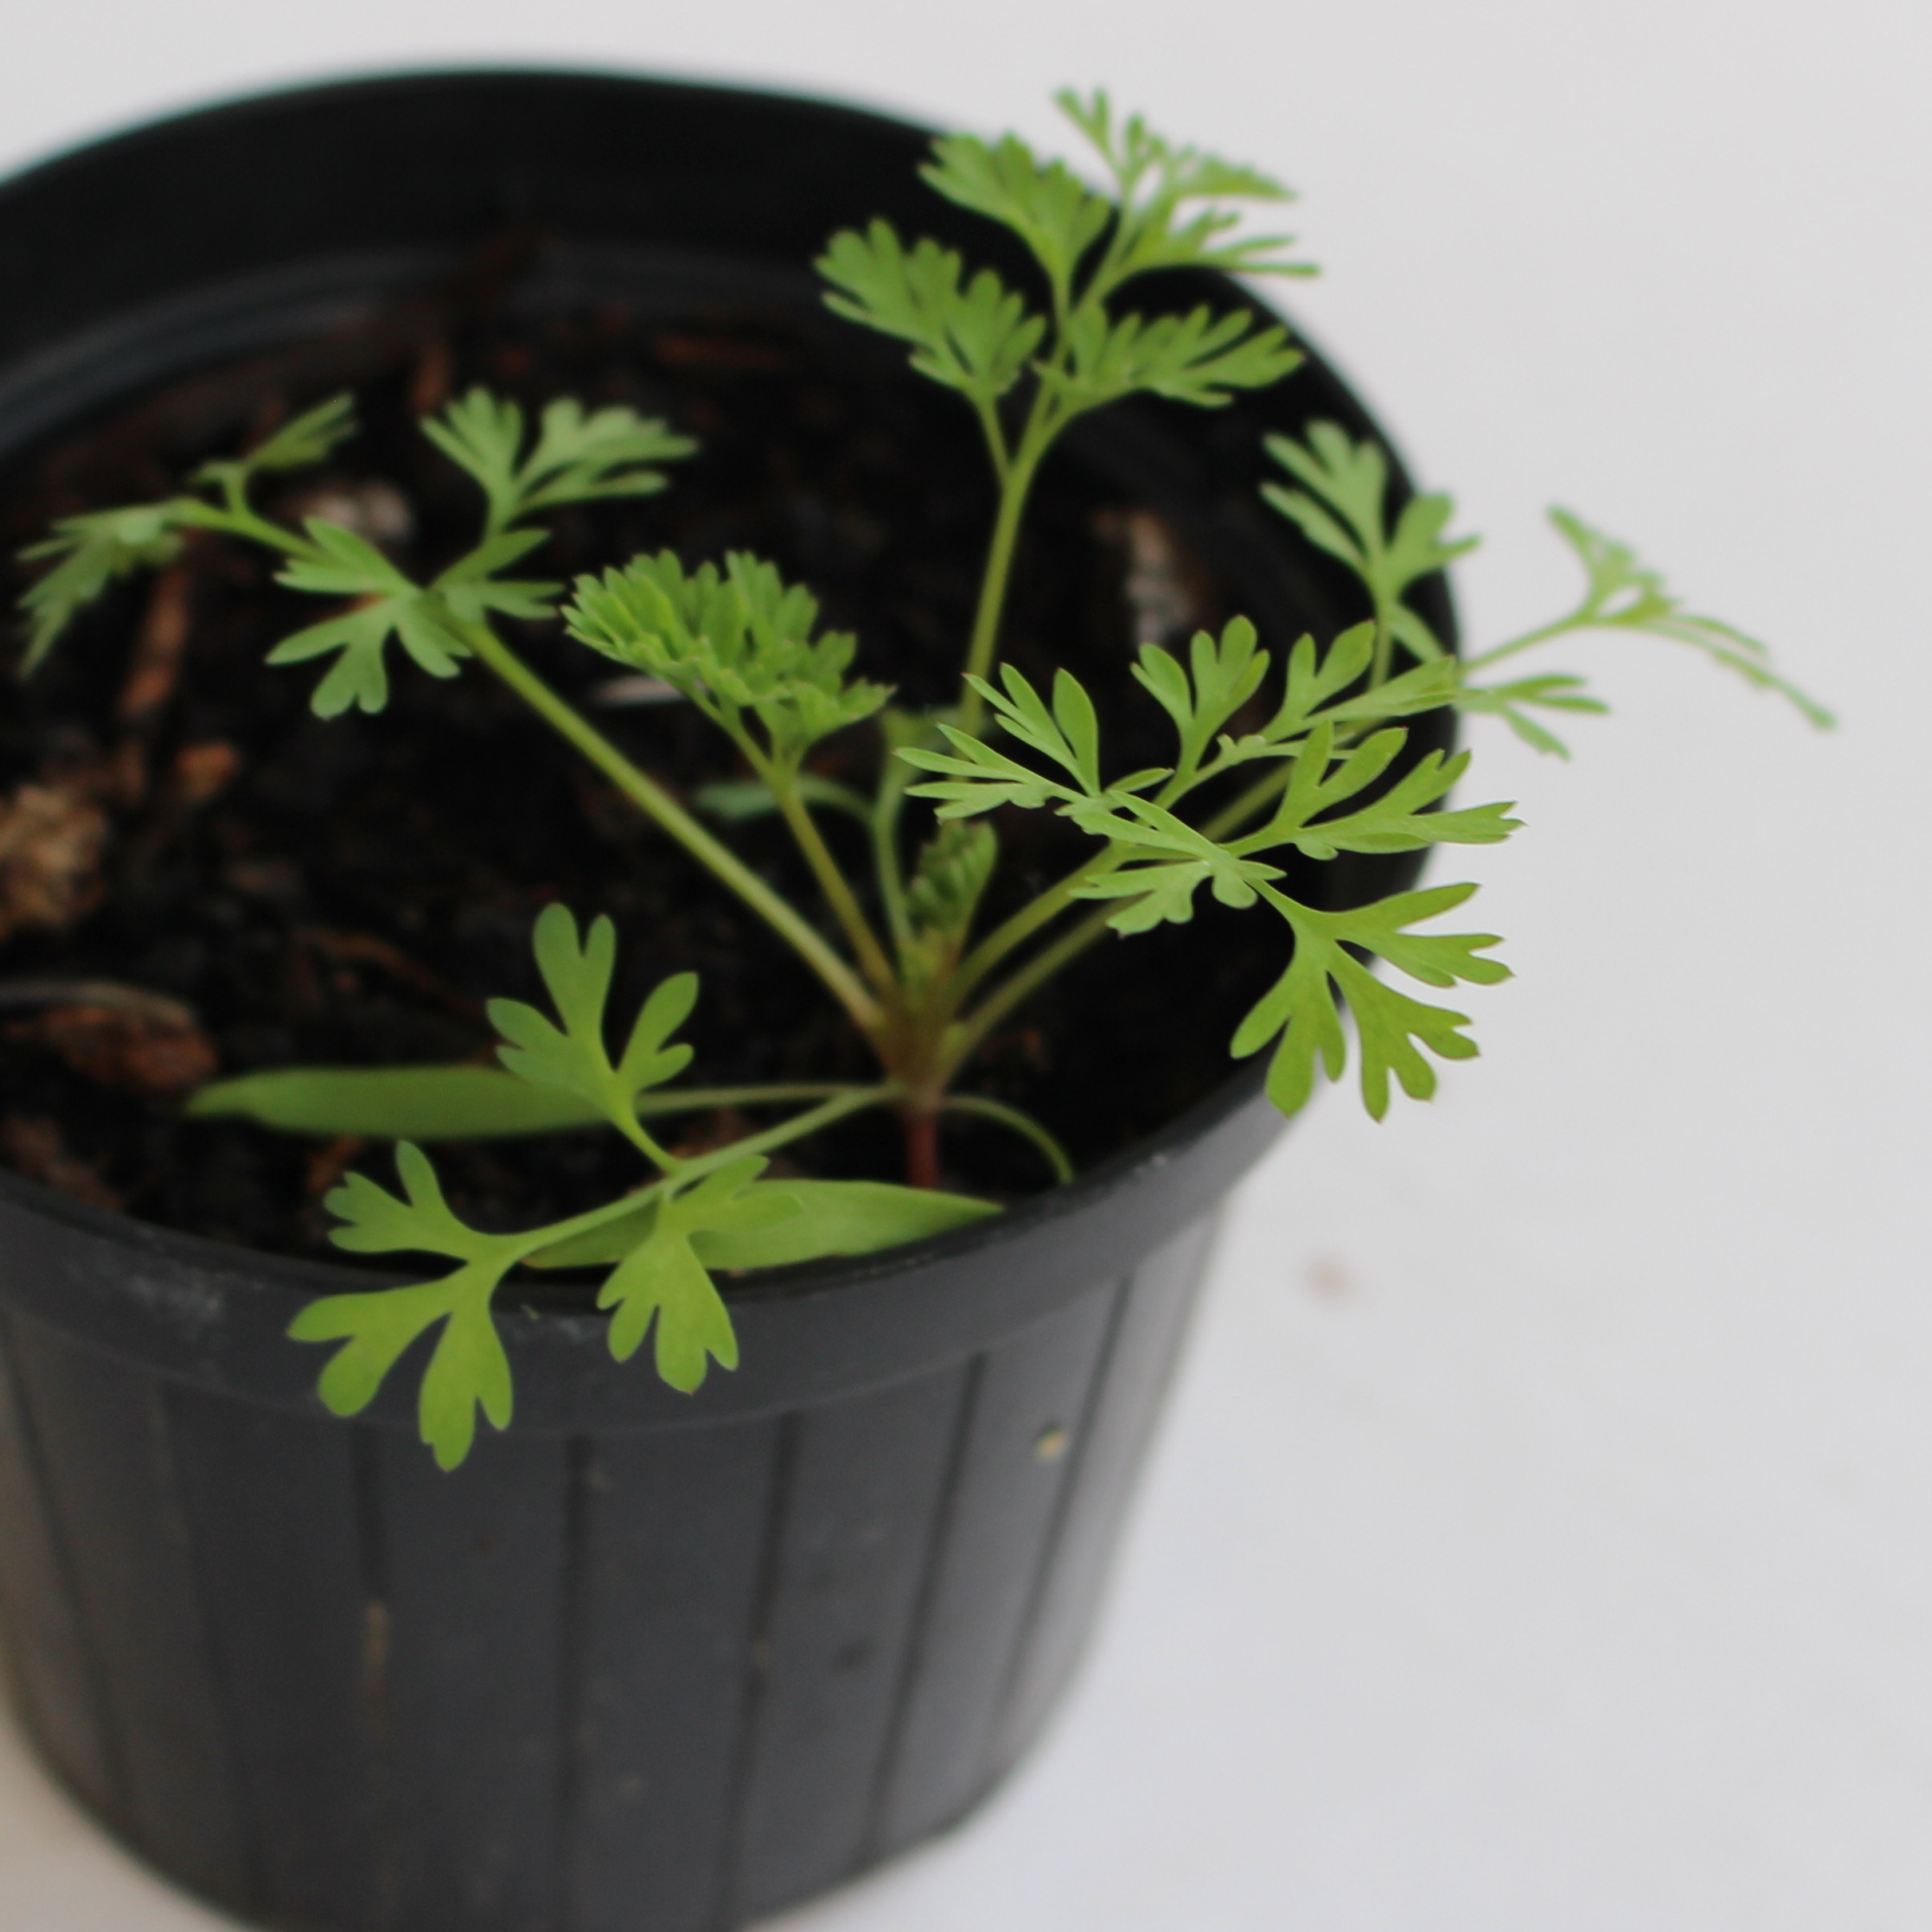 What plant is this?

Fumaria officinalis
